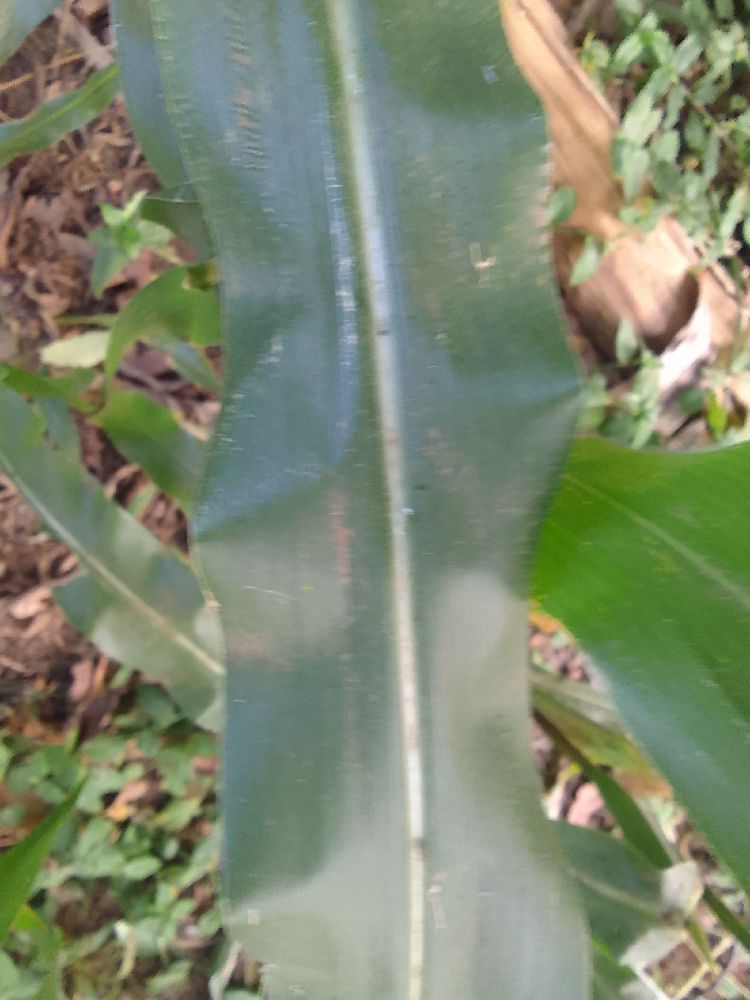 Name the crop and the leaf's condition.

maize, healthy
